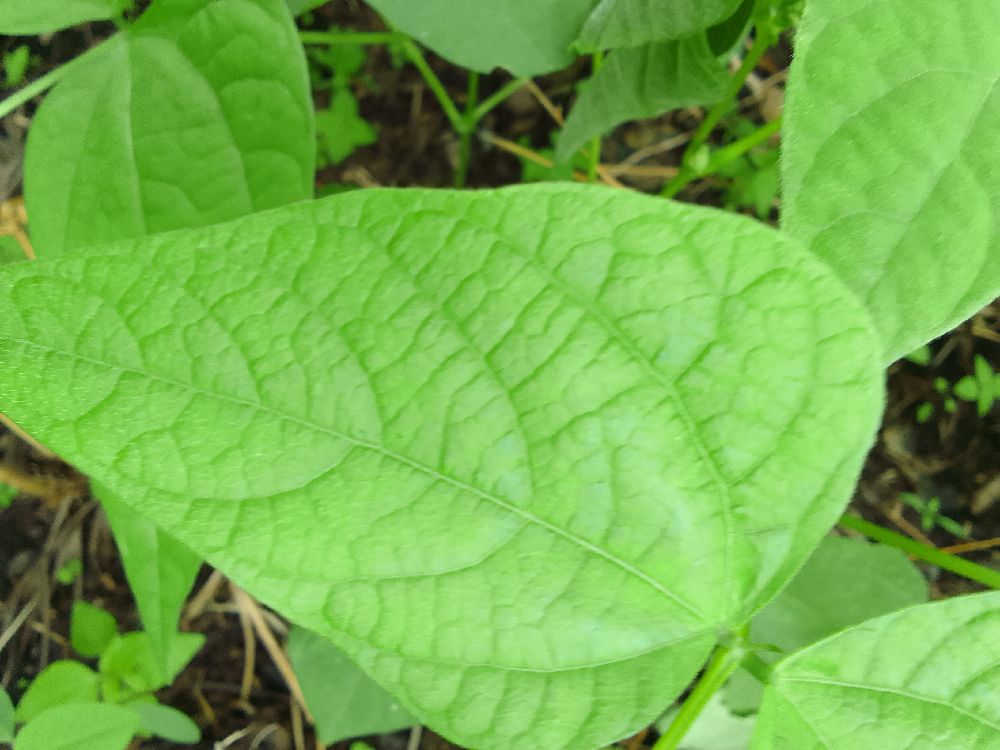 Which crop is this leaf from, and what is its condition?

common bean, healthy
